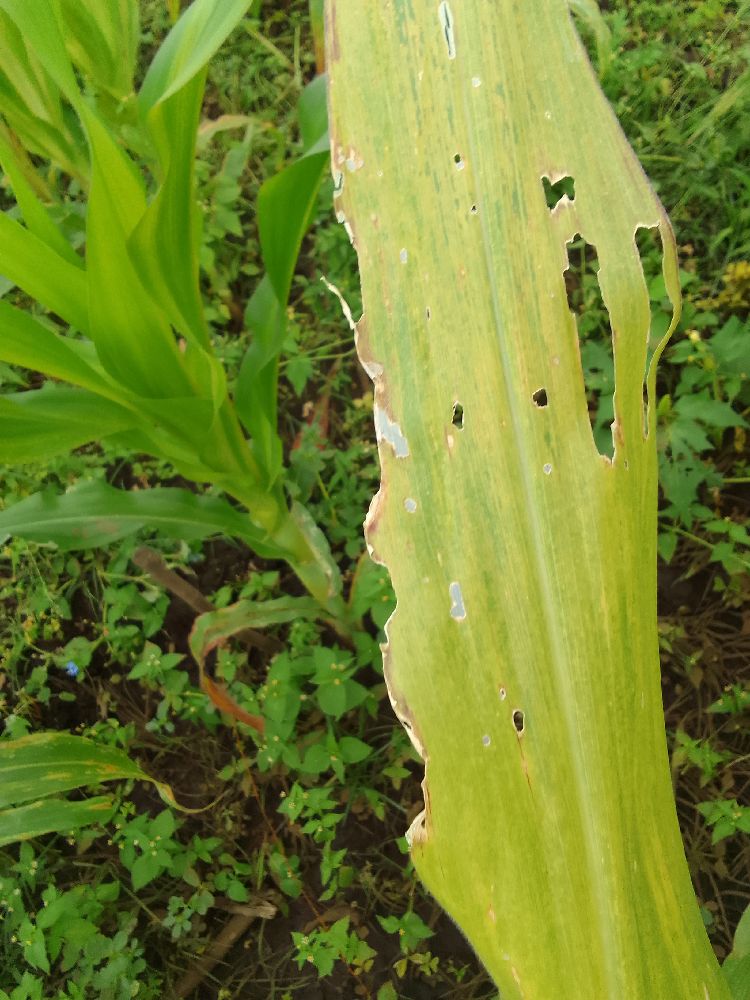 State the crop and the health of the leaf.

maize, maize lethal necrosis
